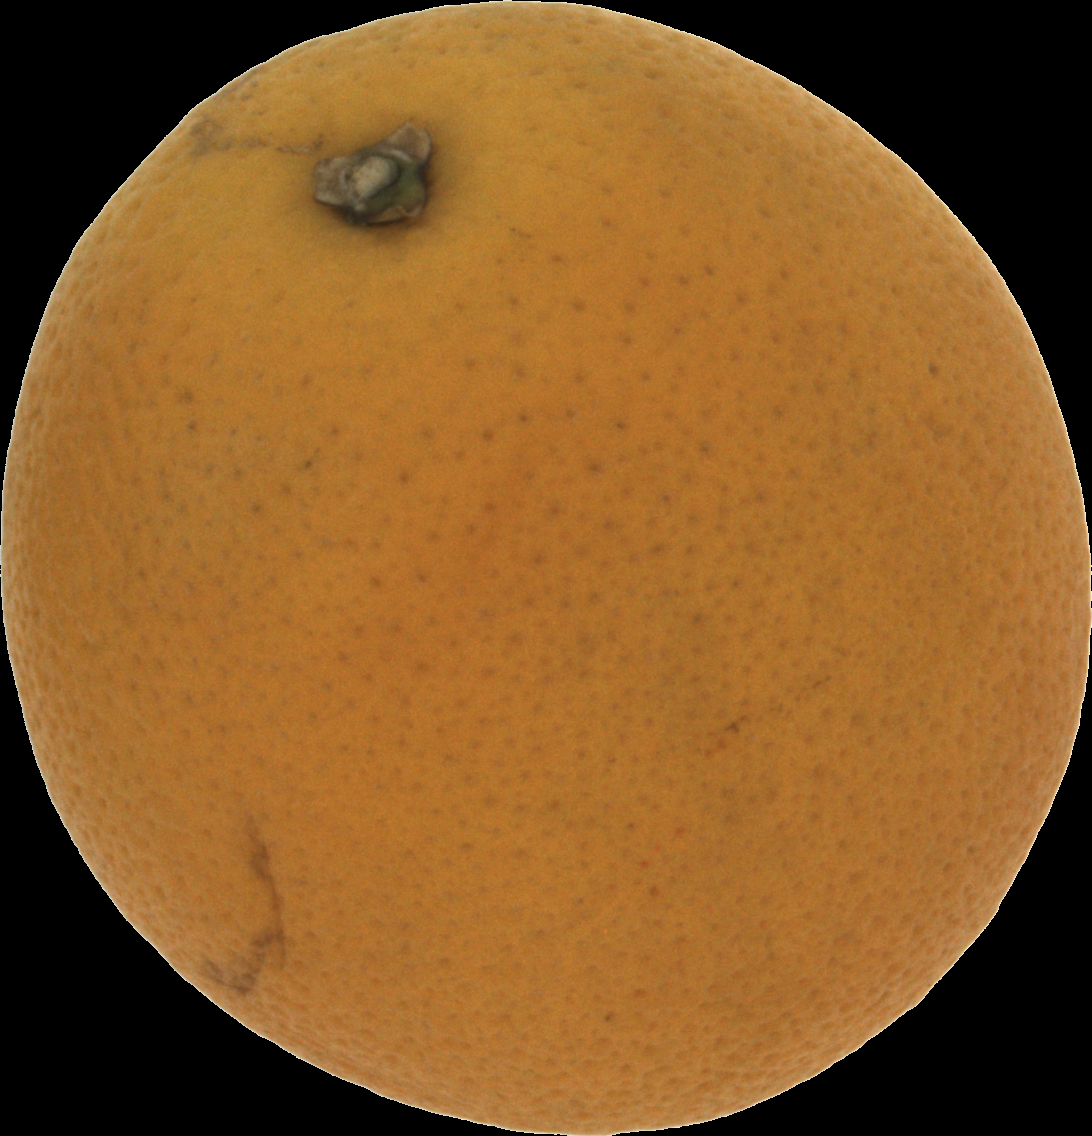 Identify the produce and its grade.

orange, bad
